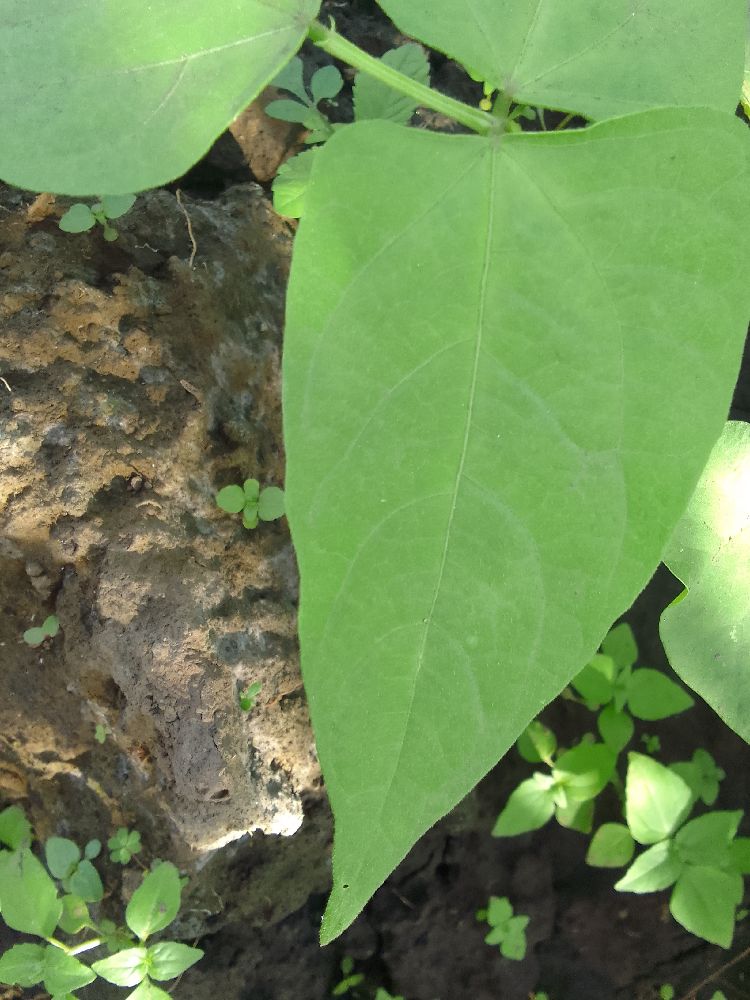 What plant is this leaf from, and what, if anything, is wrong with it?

common bean, healthy
